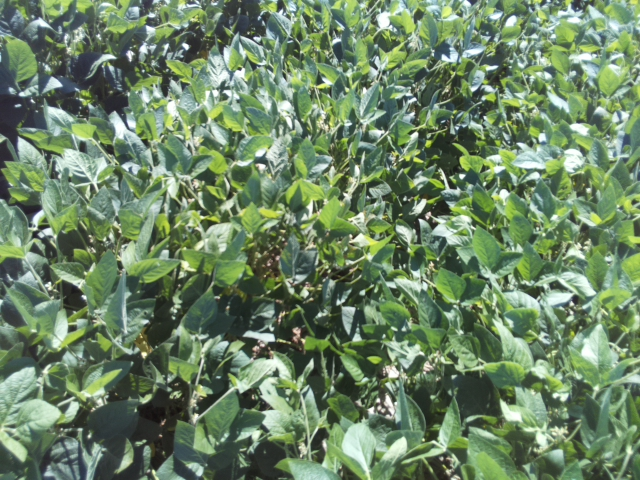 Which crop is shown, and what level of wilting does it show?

soybean, slight leaflet or petiole turgor loss in upper canopy
